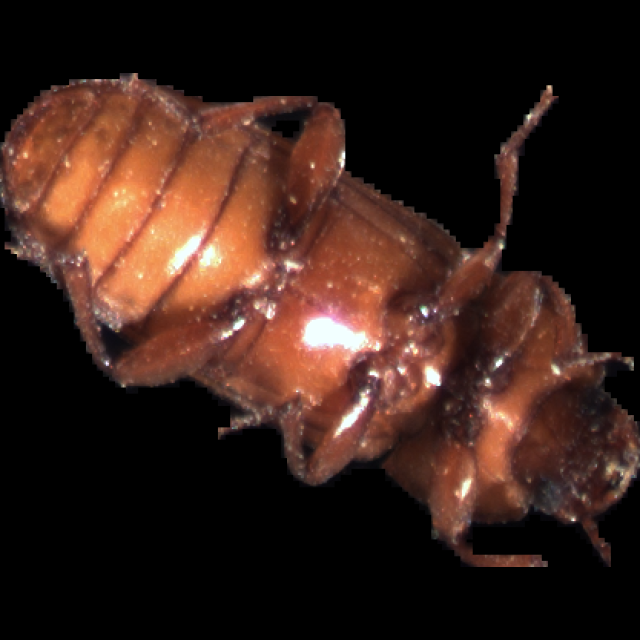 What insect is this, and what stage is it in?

mealworm beetle
